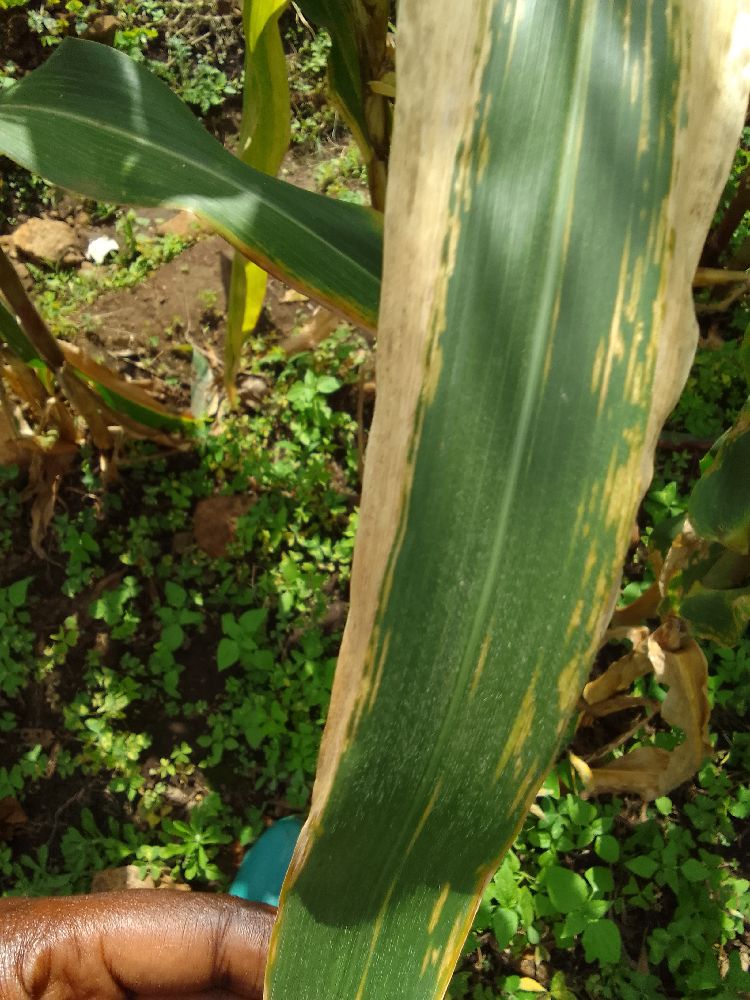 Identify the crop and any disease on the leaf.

maize, maize lethal necrosis
